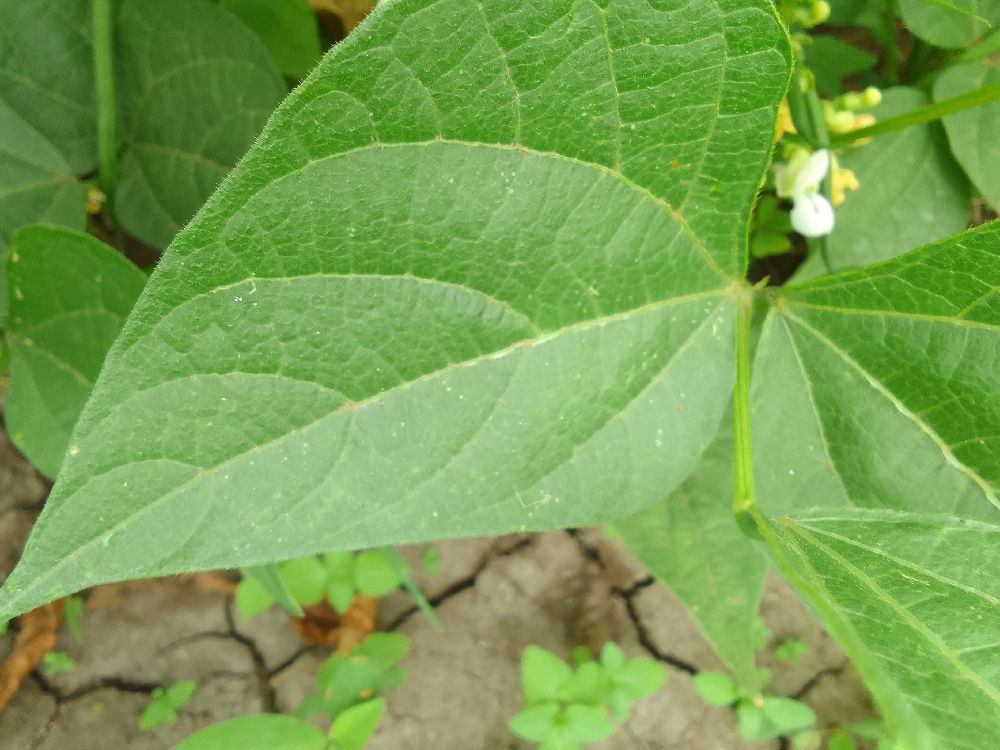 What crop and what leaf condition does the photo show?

common bean, healthy
